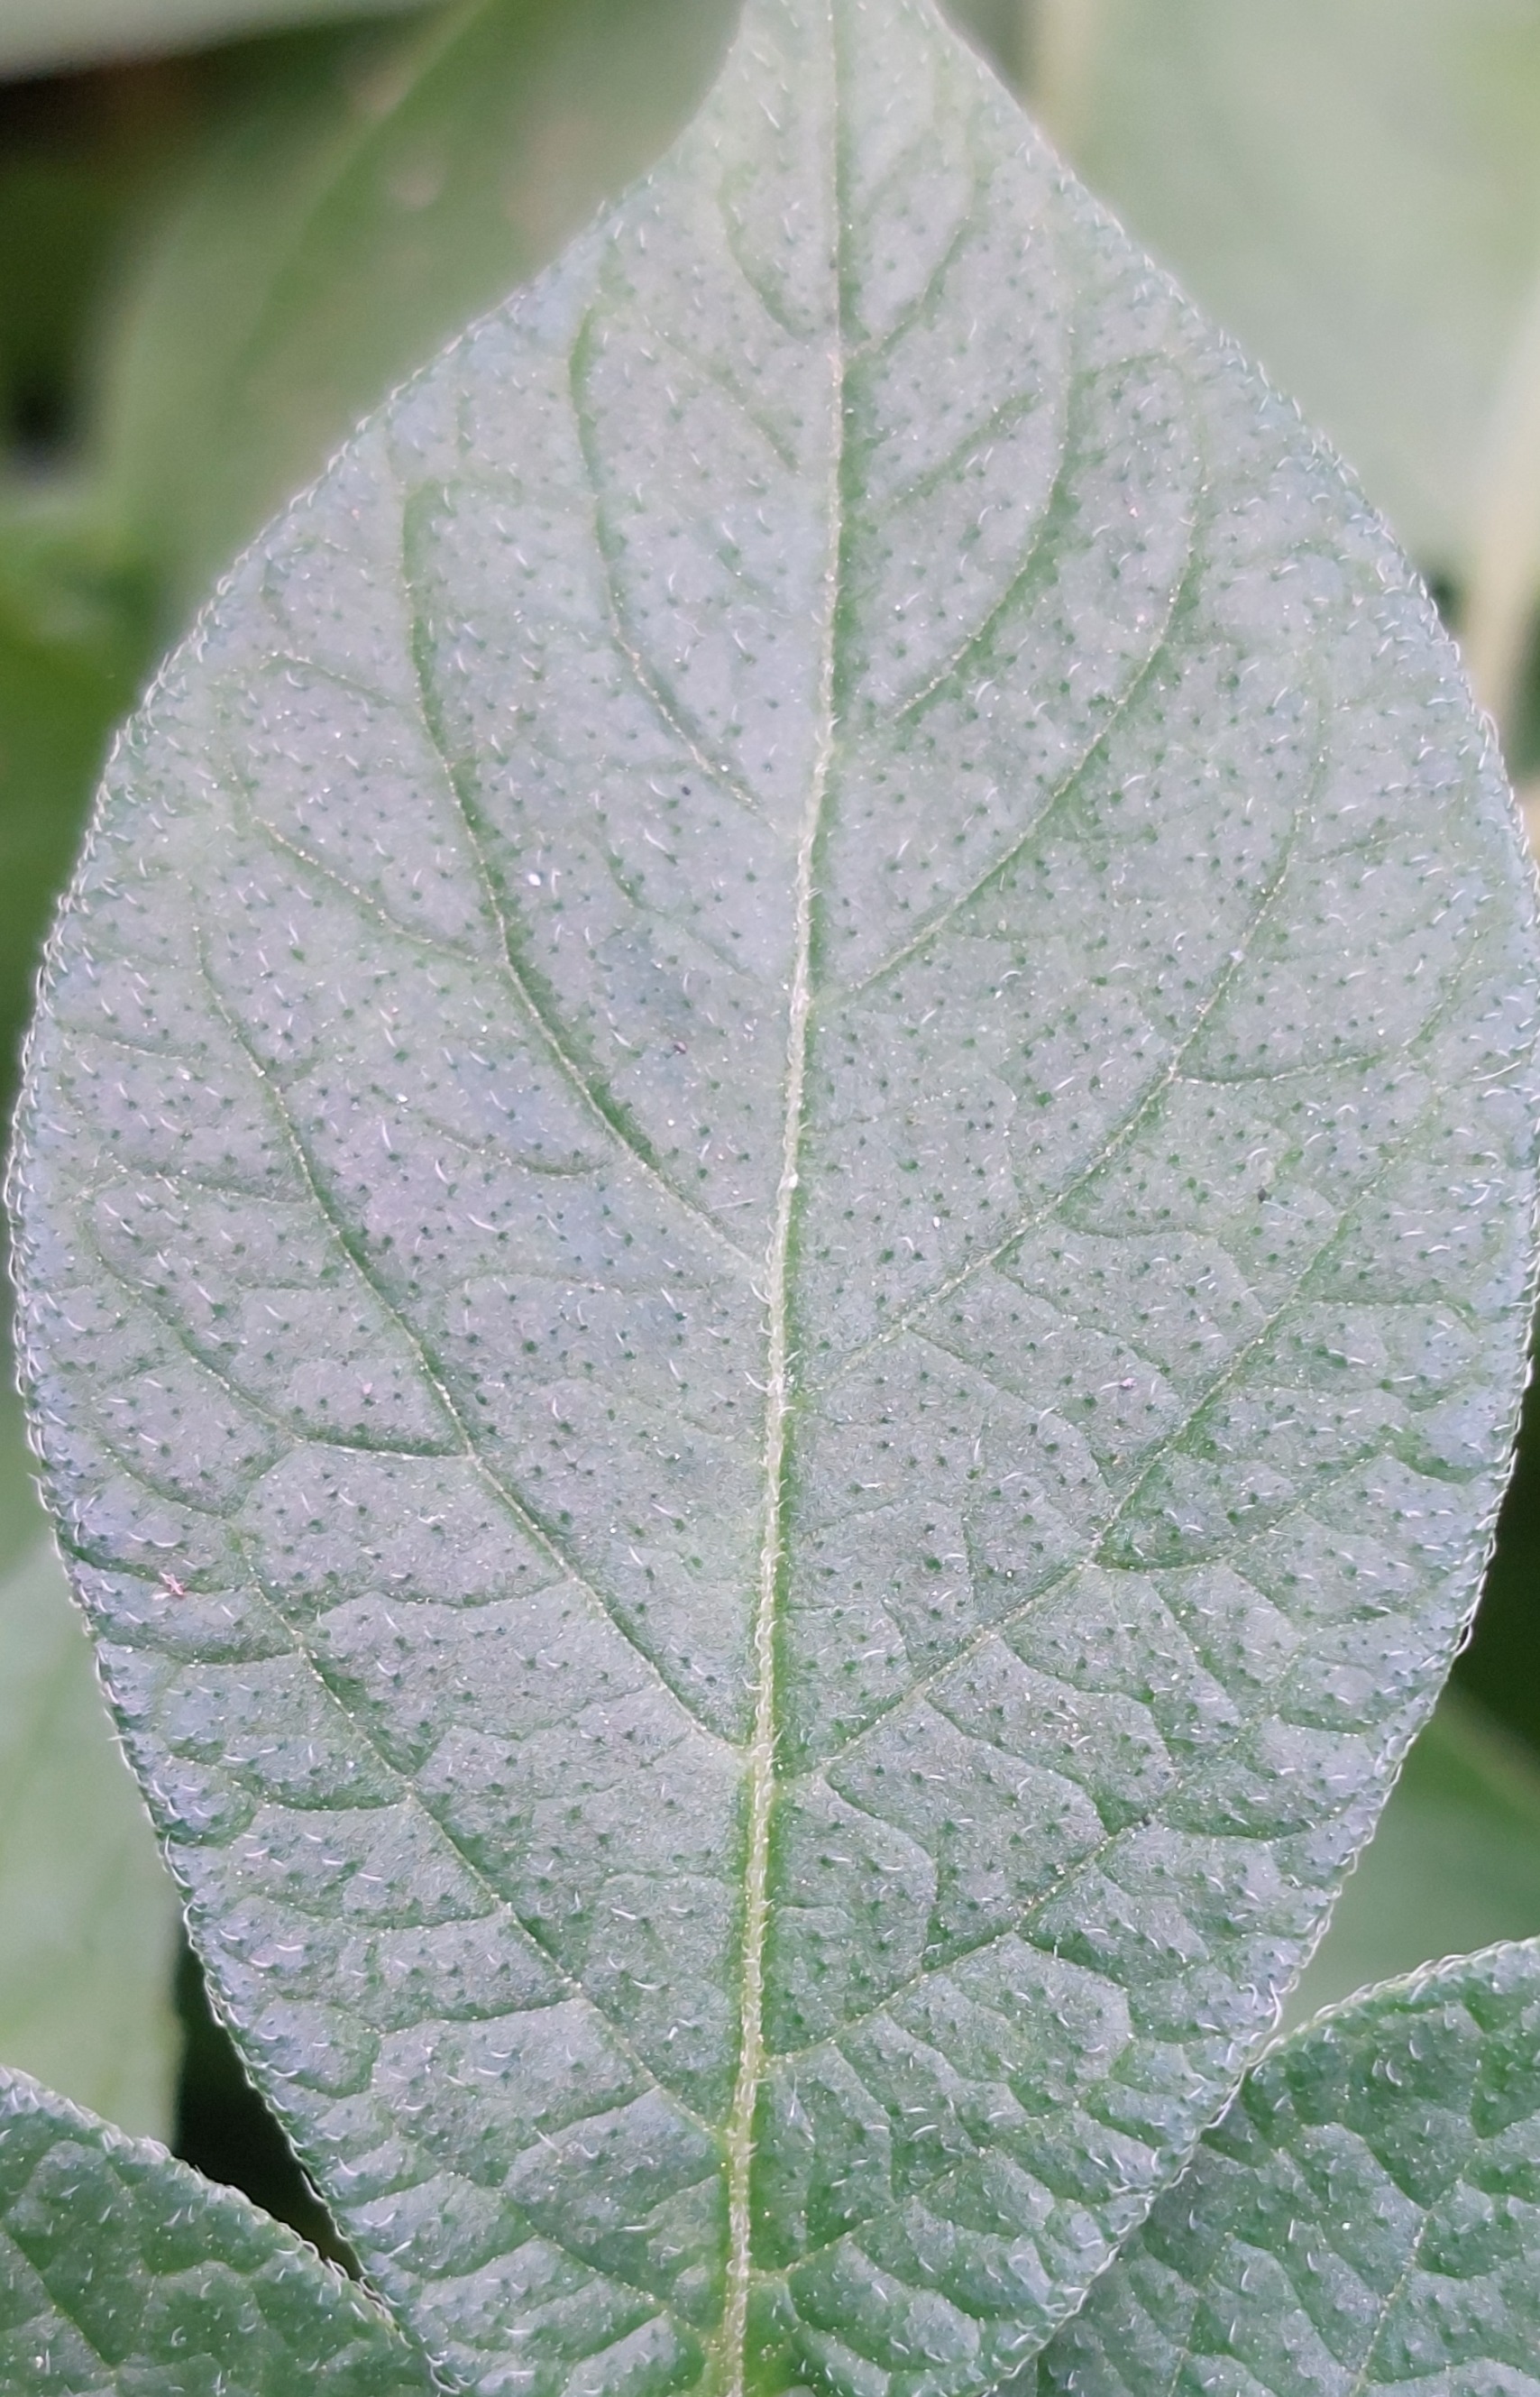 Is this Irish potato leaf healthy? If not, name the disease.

healthy
